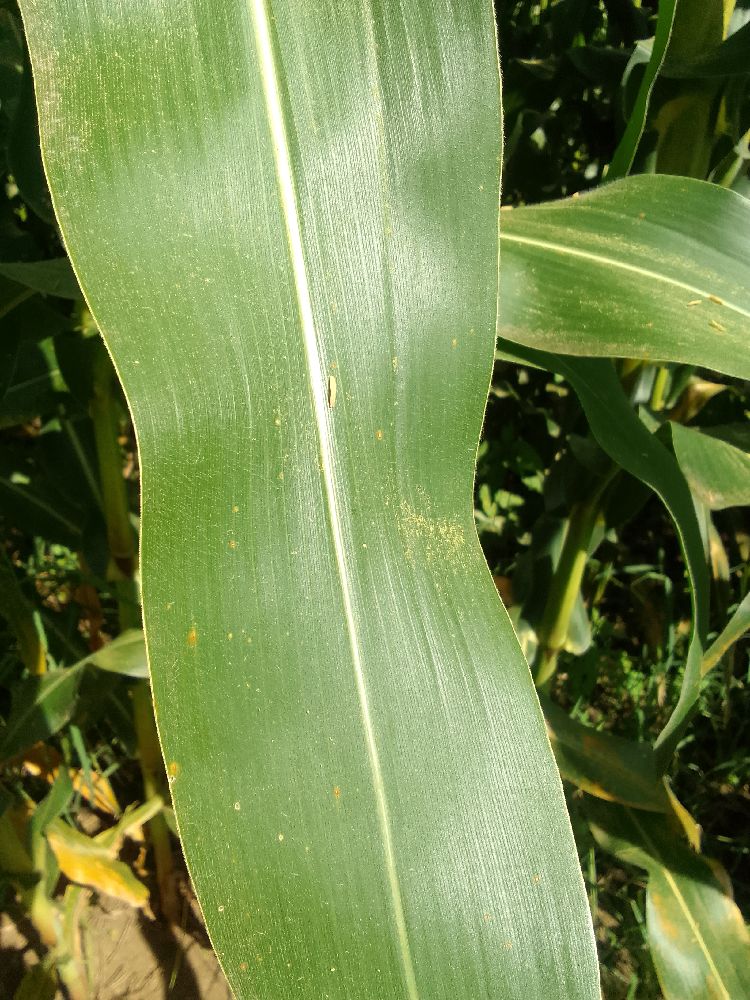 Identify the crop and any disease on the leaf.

maize, healthy
